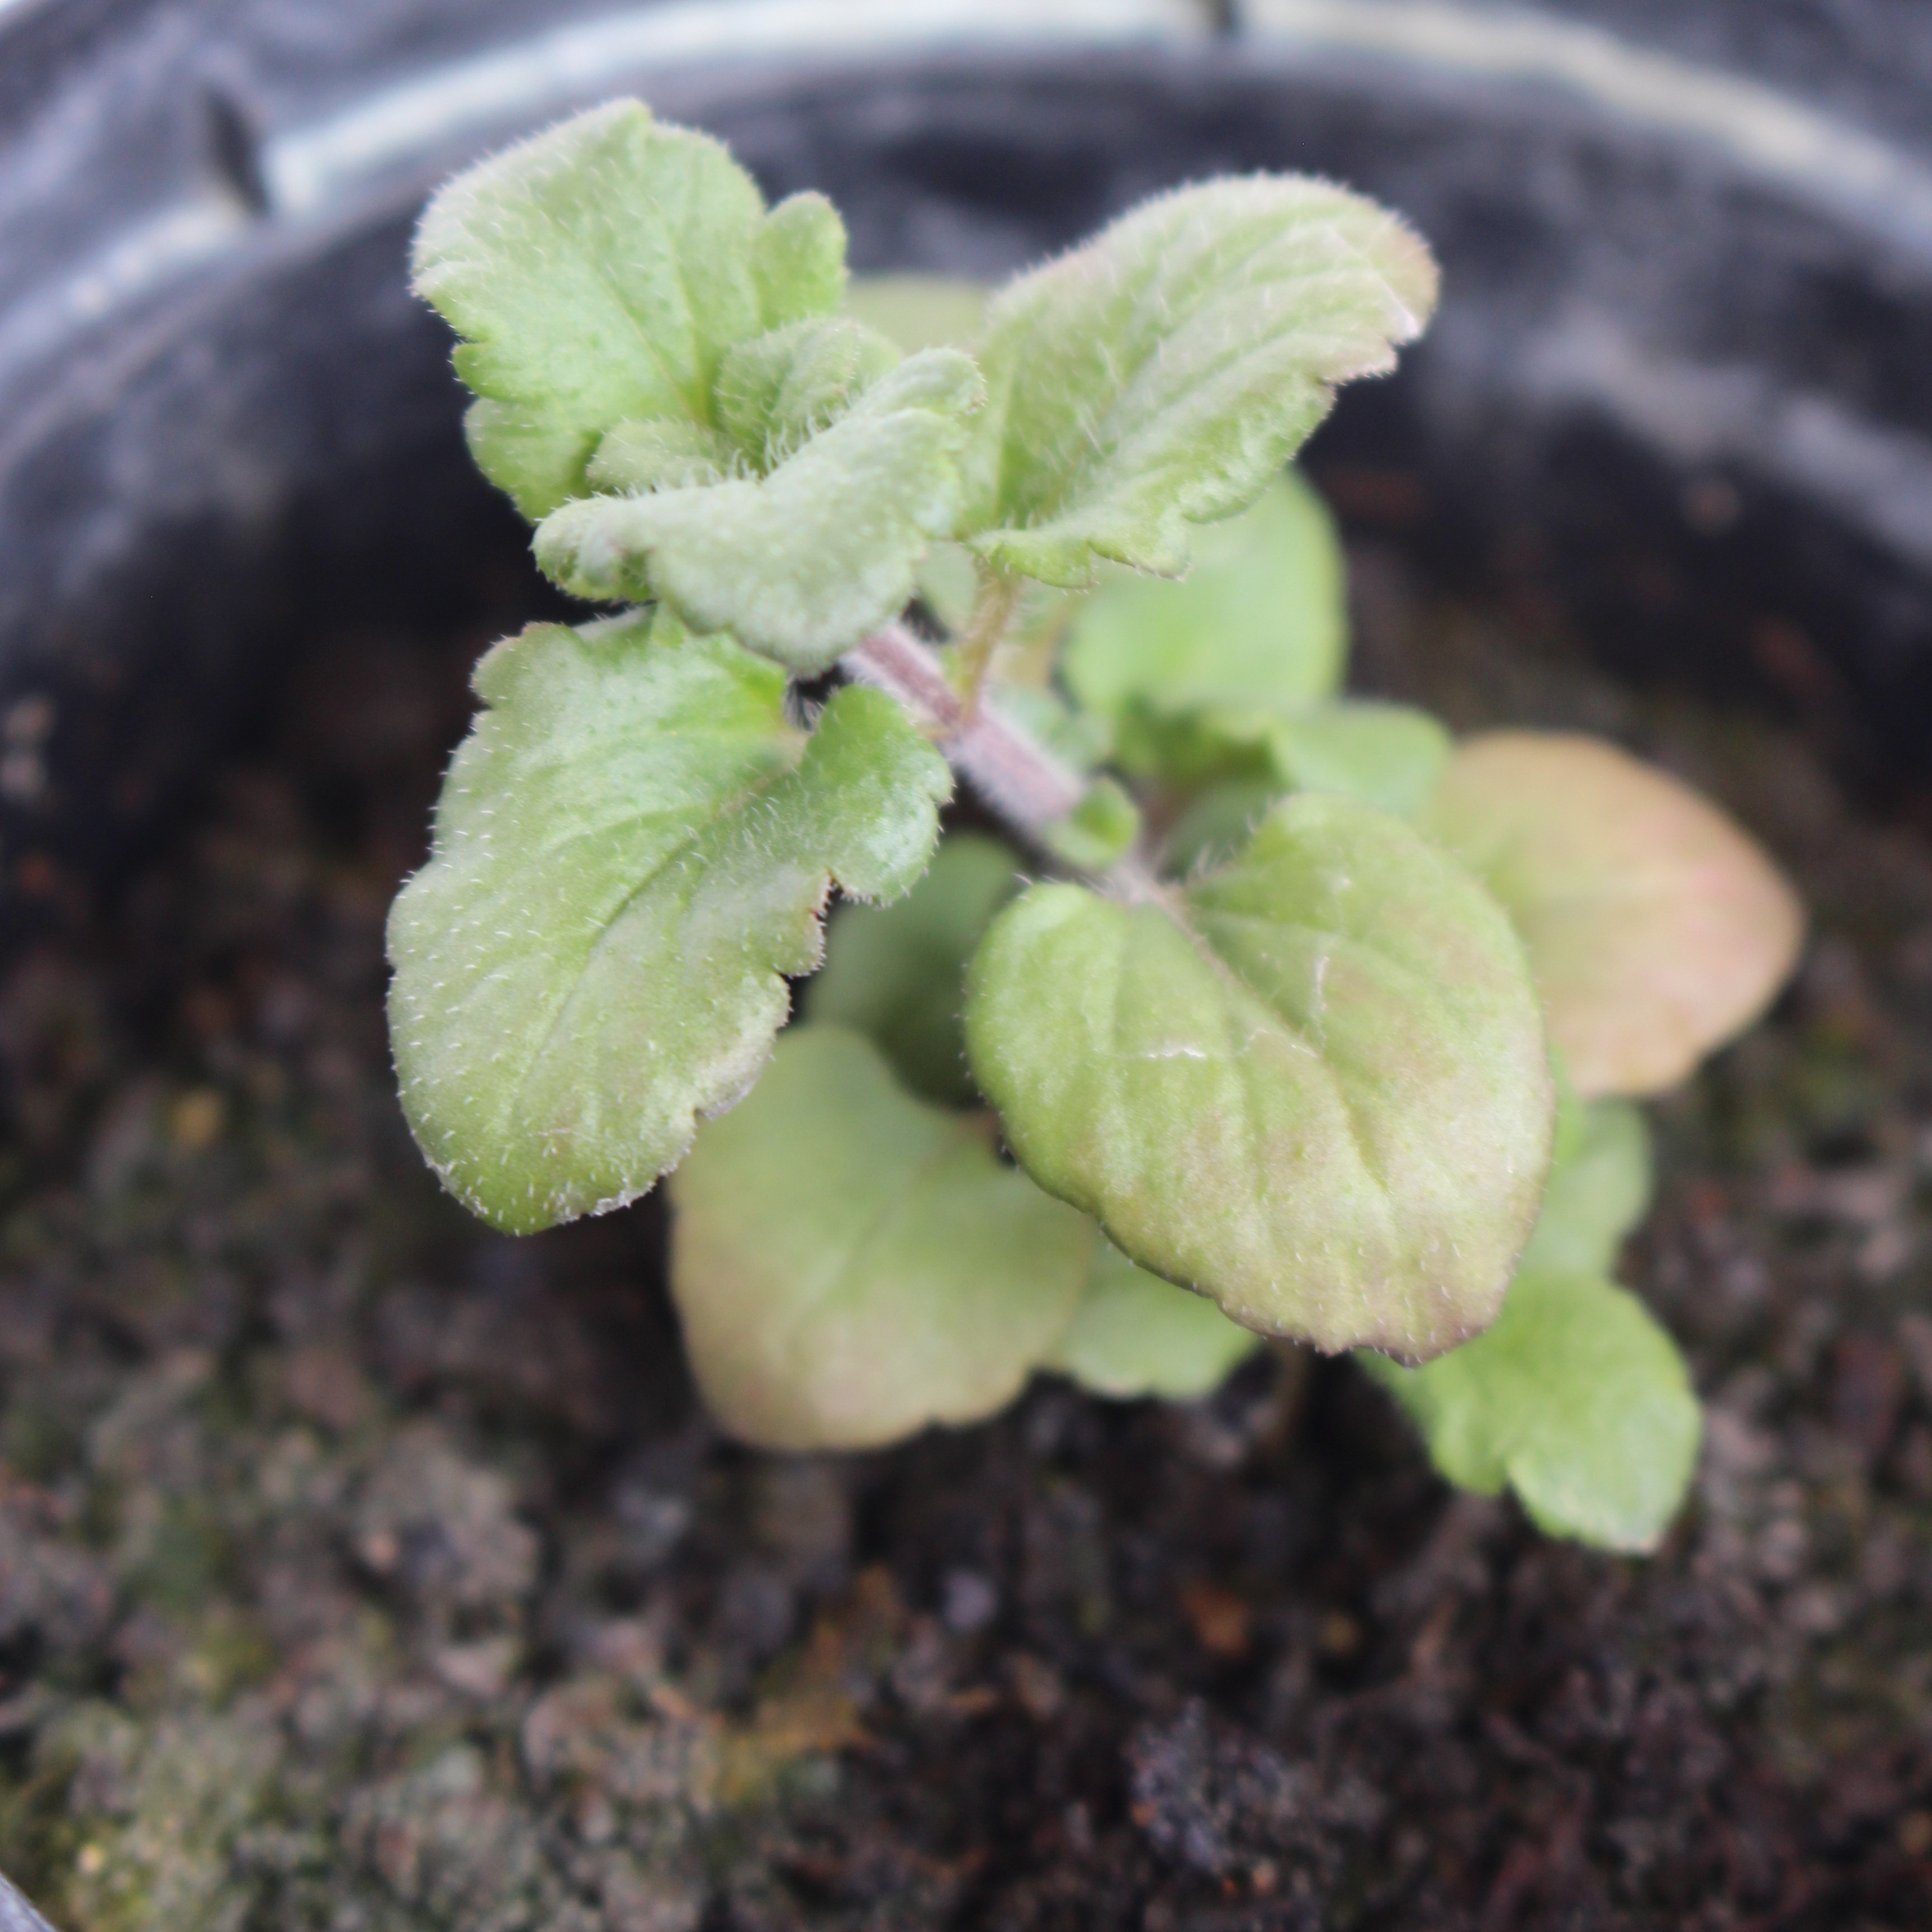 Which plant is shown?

Veronica persica
